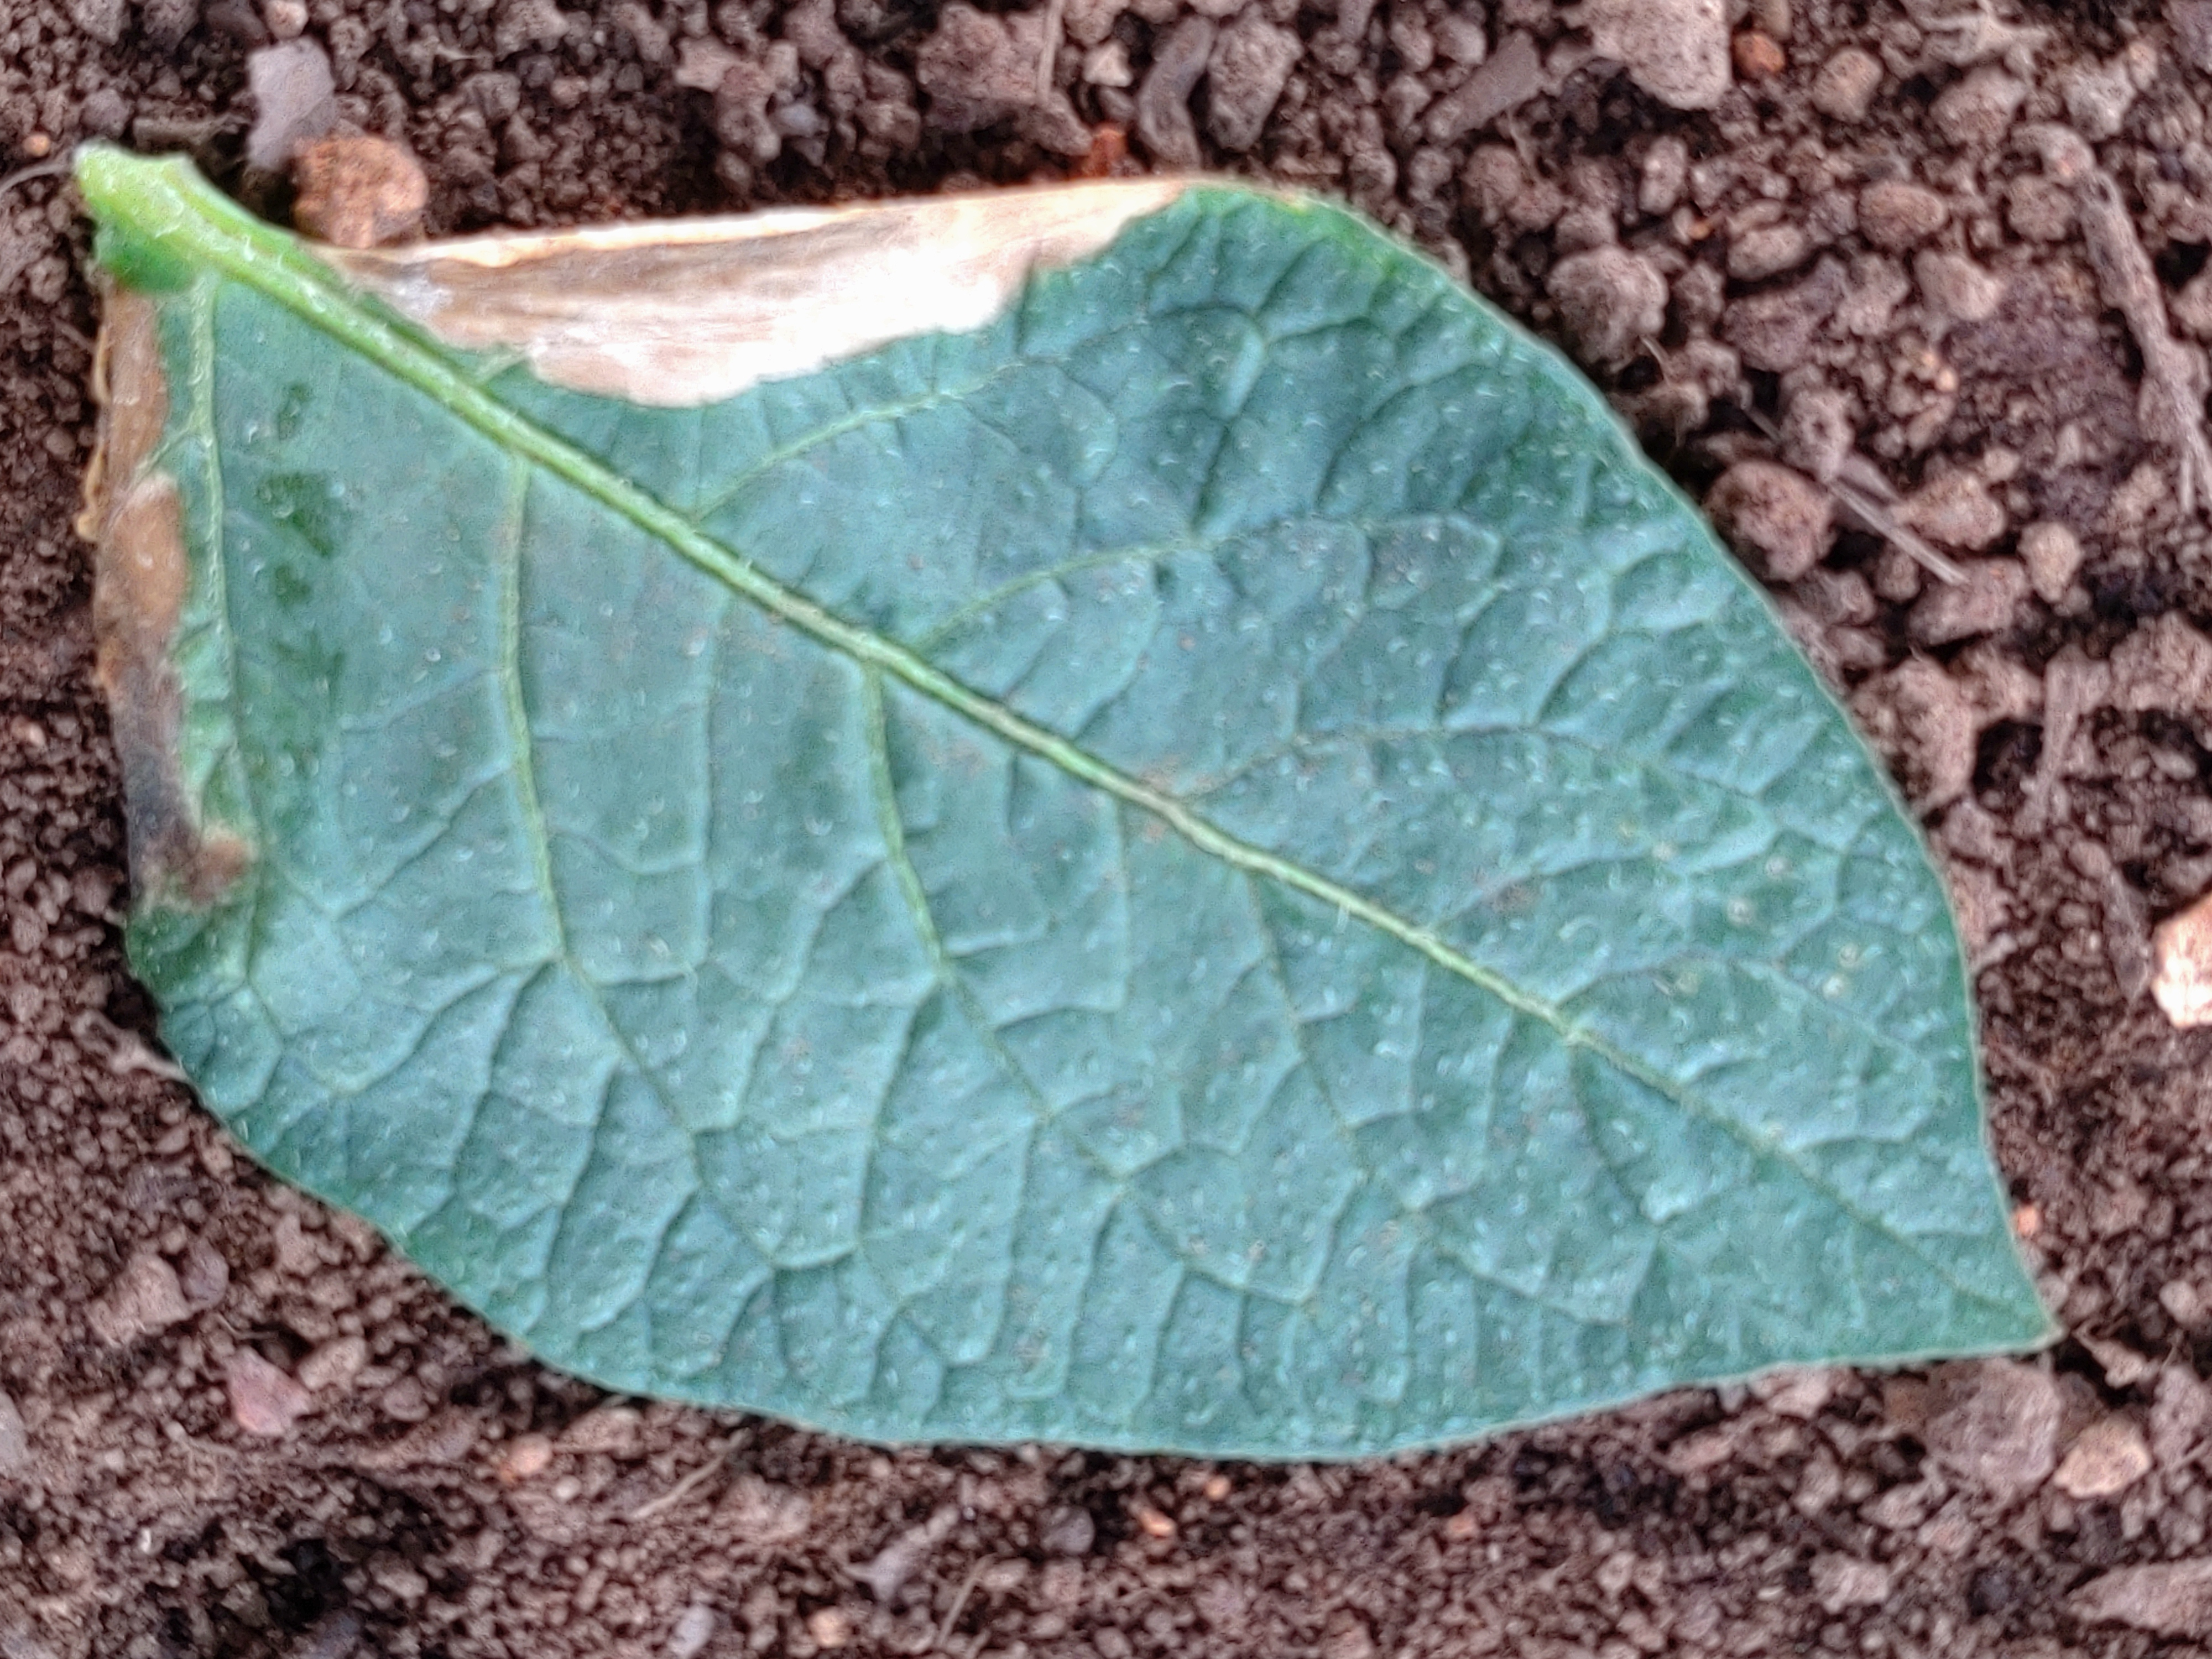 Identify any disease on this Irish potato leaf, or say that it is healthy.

early blight
